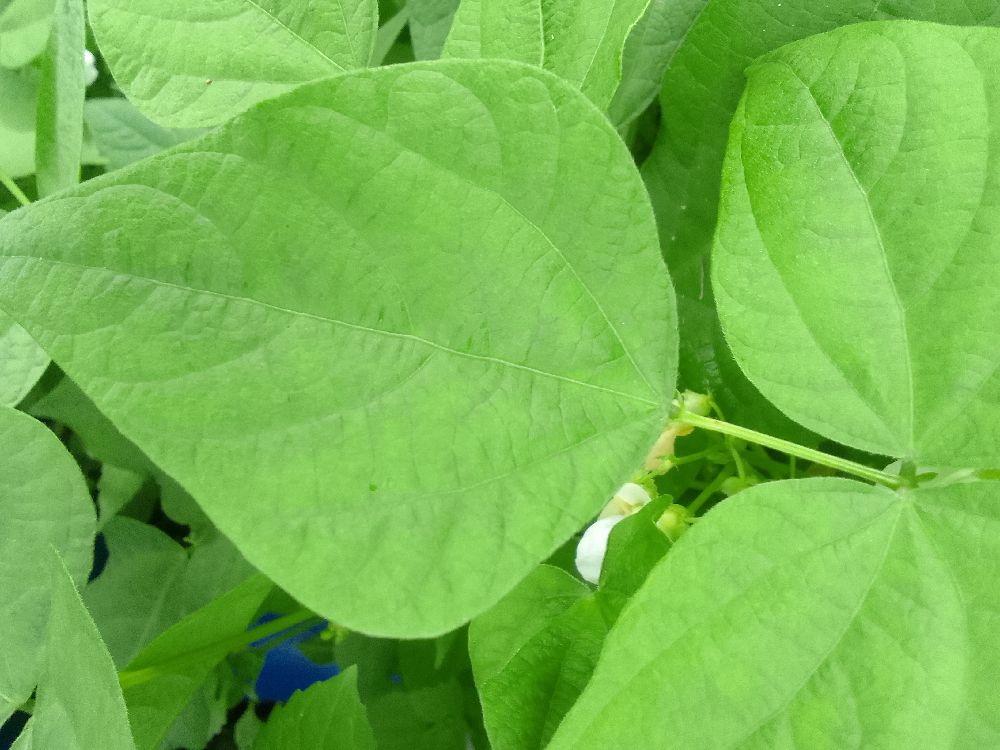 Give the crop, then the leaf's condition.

common bean, healthy
